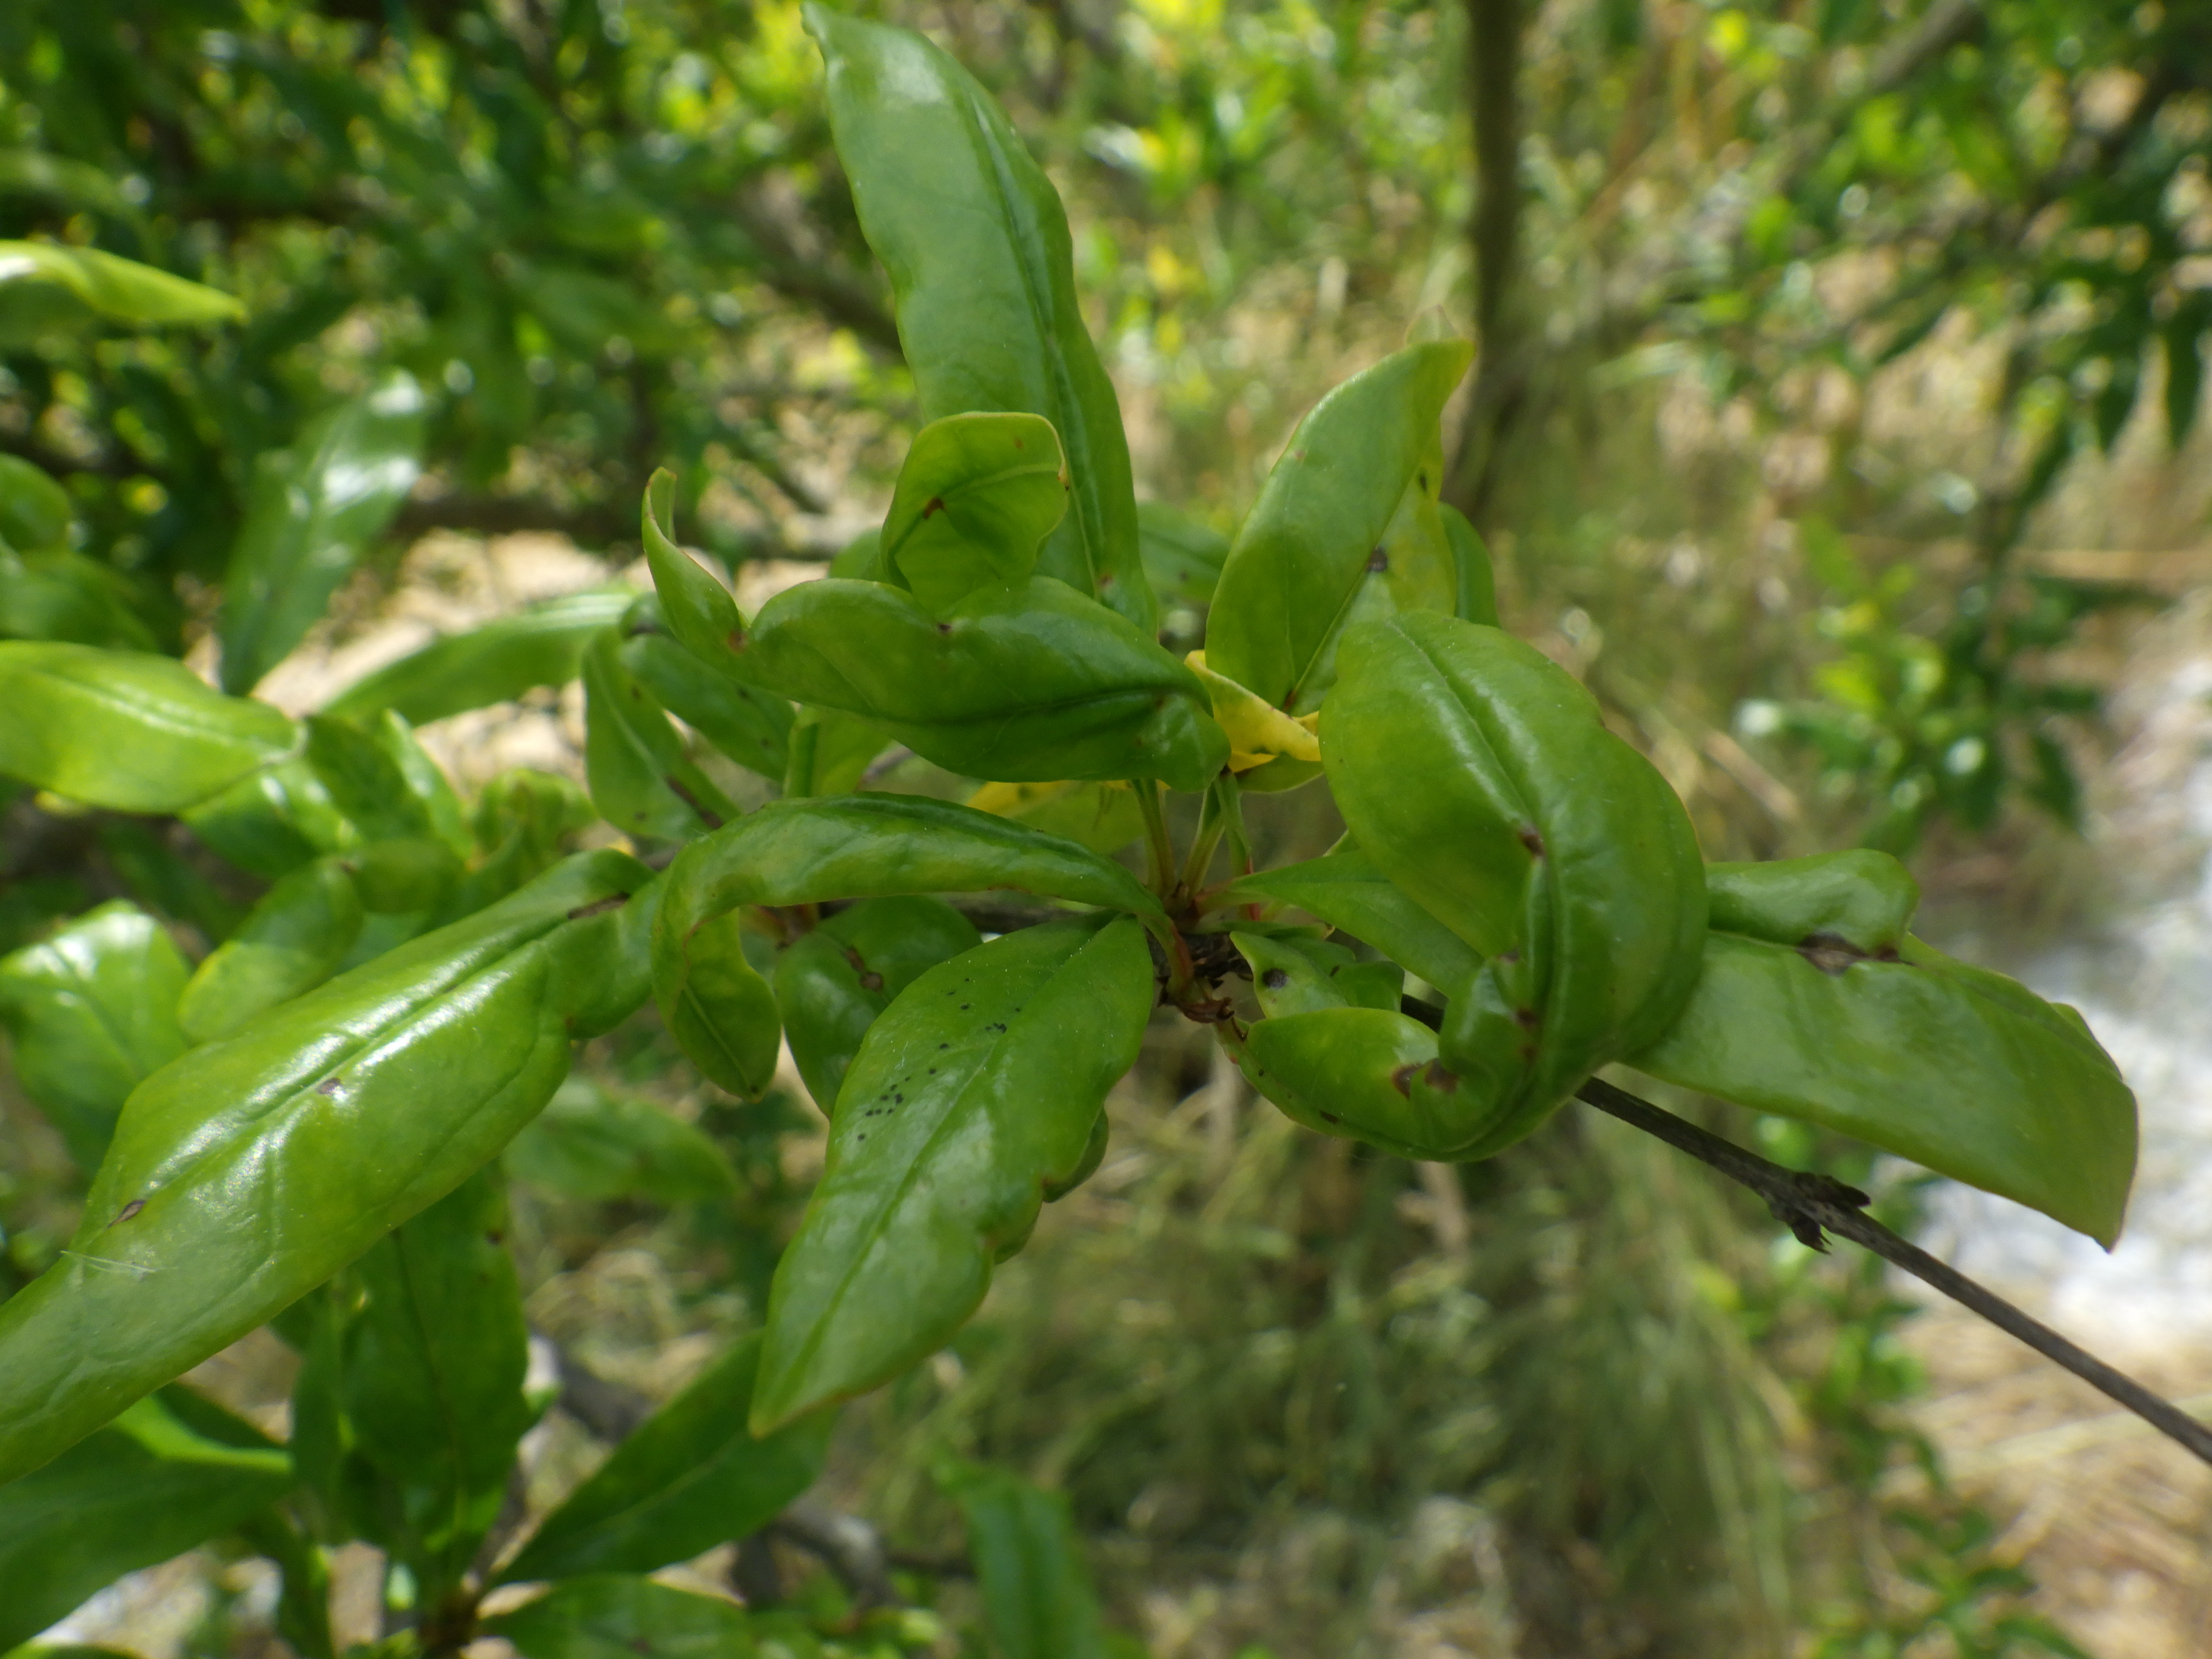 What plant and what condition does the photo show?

pomegranate, coniella granati
